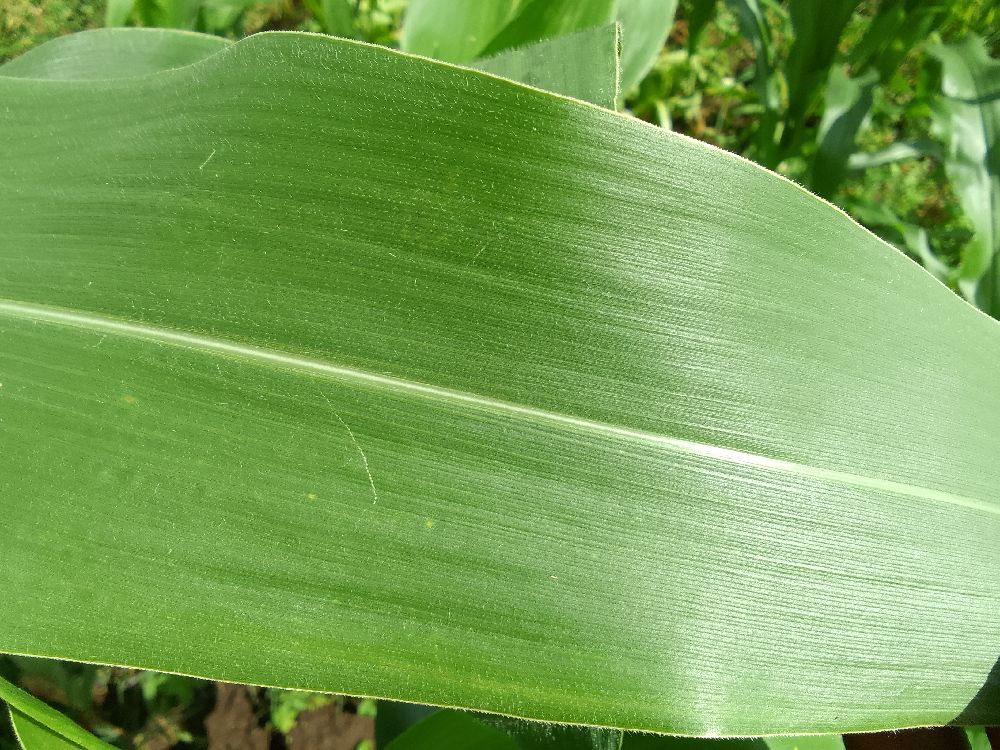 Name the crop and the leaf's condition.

maize, healthy
